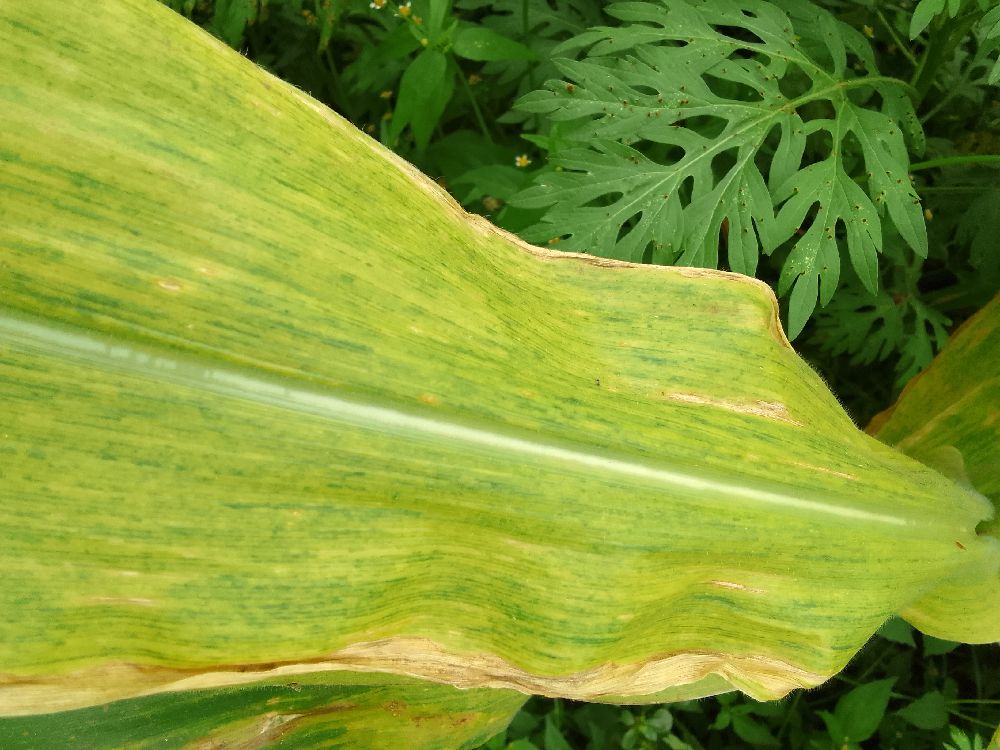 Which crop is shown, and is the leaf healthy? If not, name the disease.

maize, maize lethal necrosis
